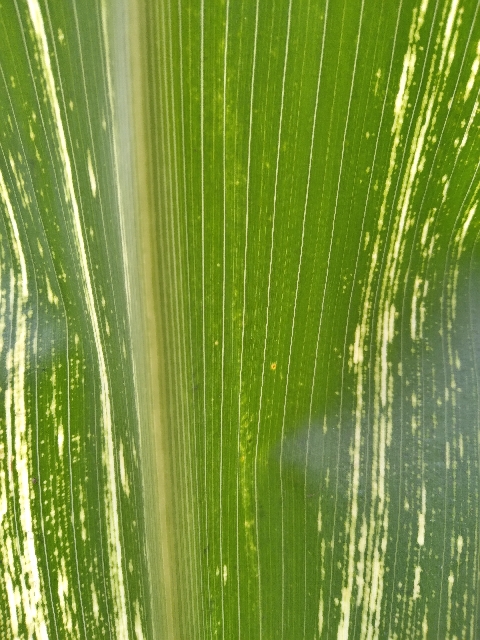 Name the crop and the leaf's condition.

maize, maize streak virus
